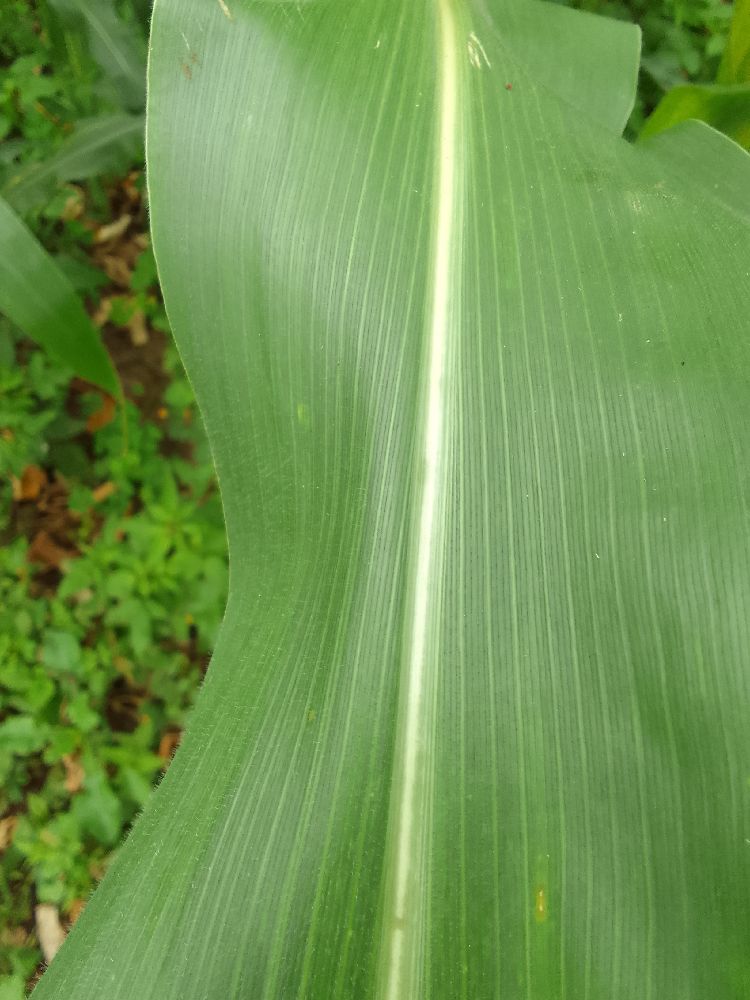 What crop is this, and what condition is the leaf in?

maize, healthy
